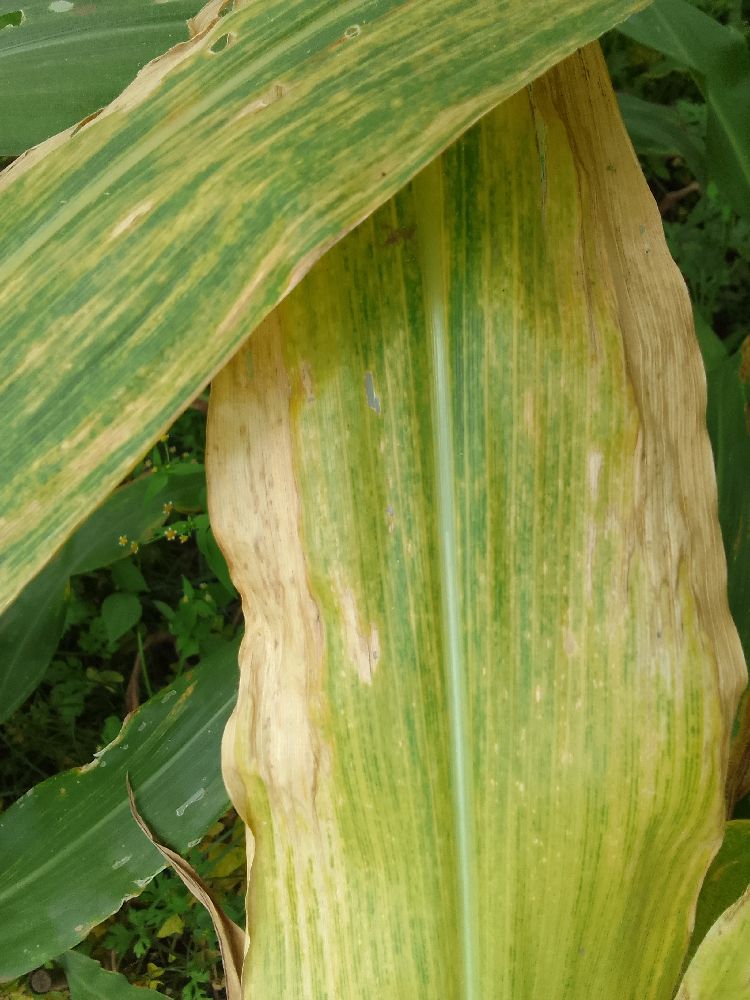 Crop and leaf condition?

maize, maize lethal necrosis
